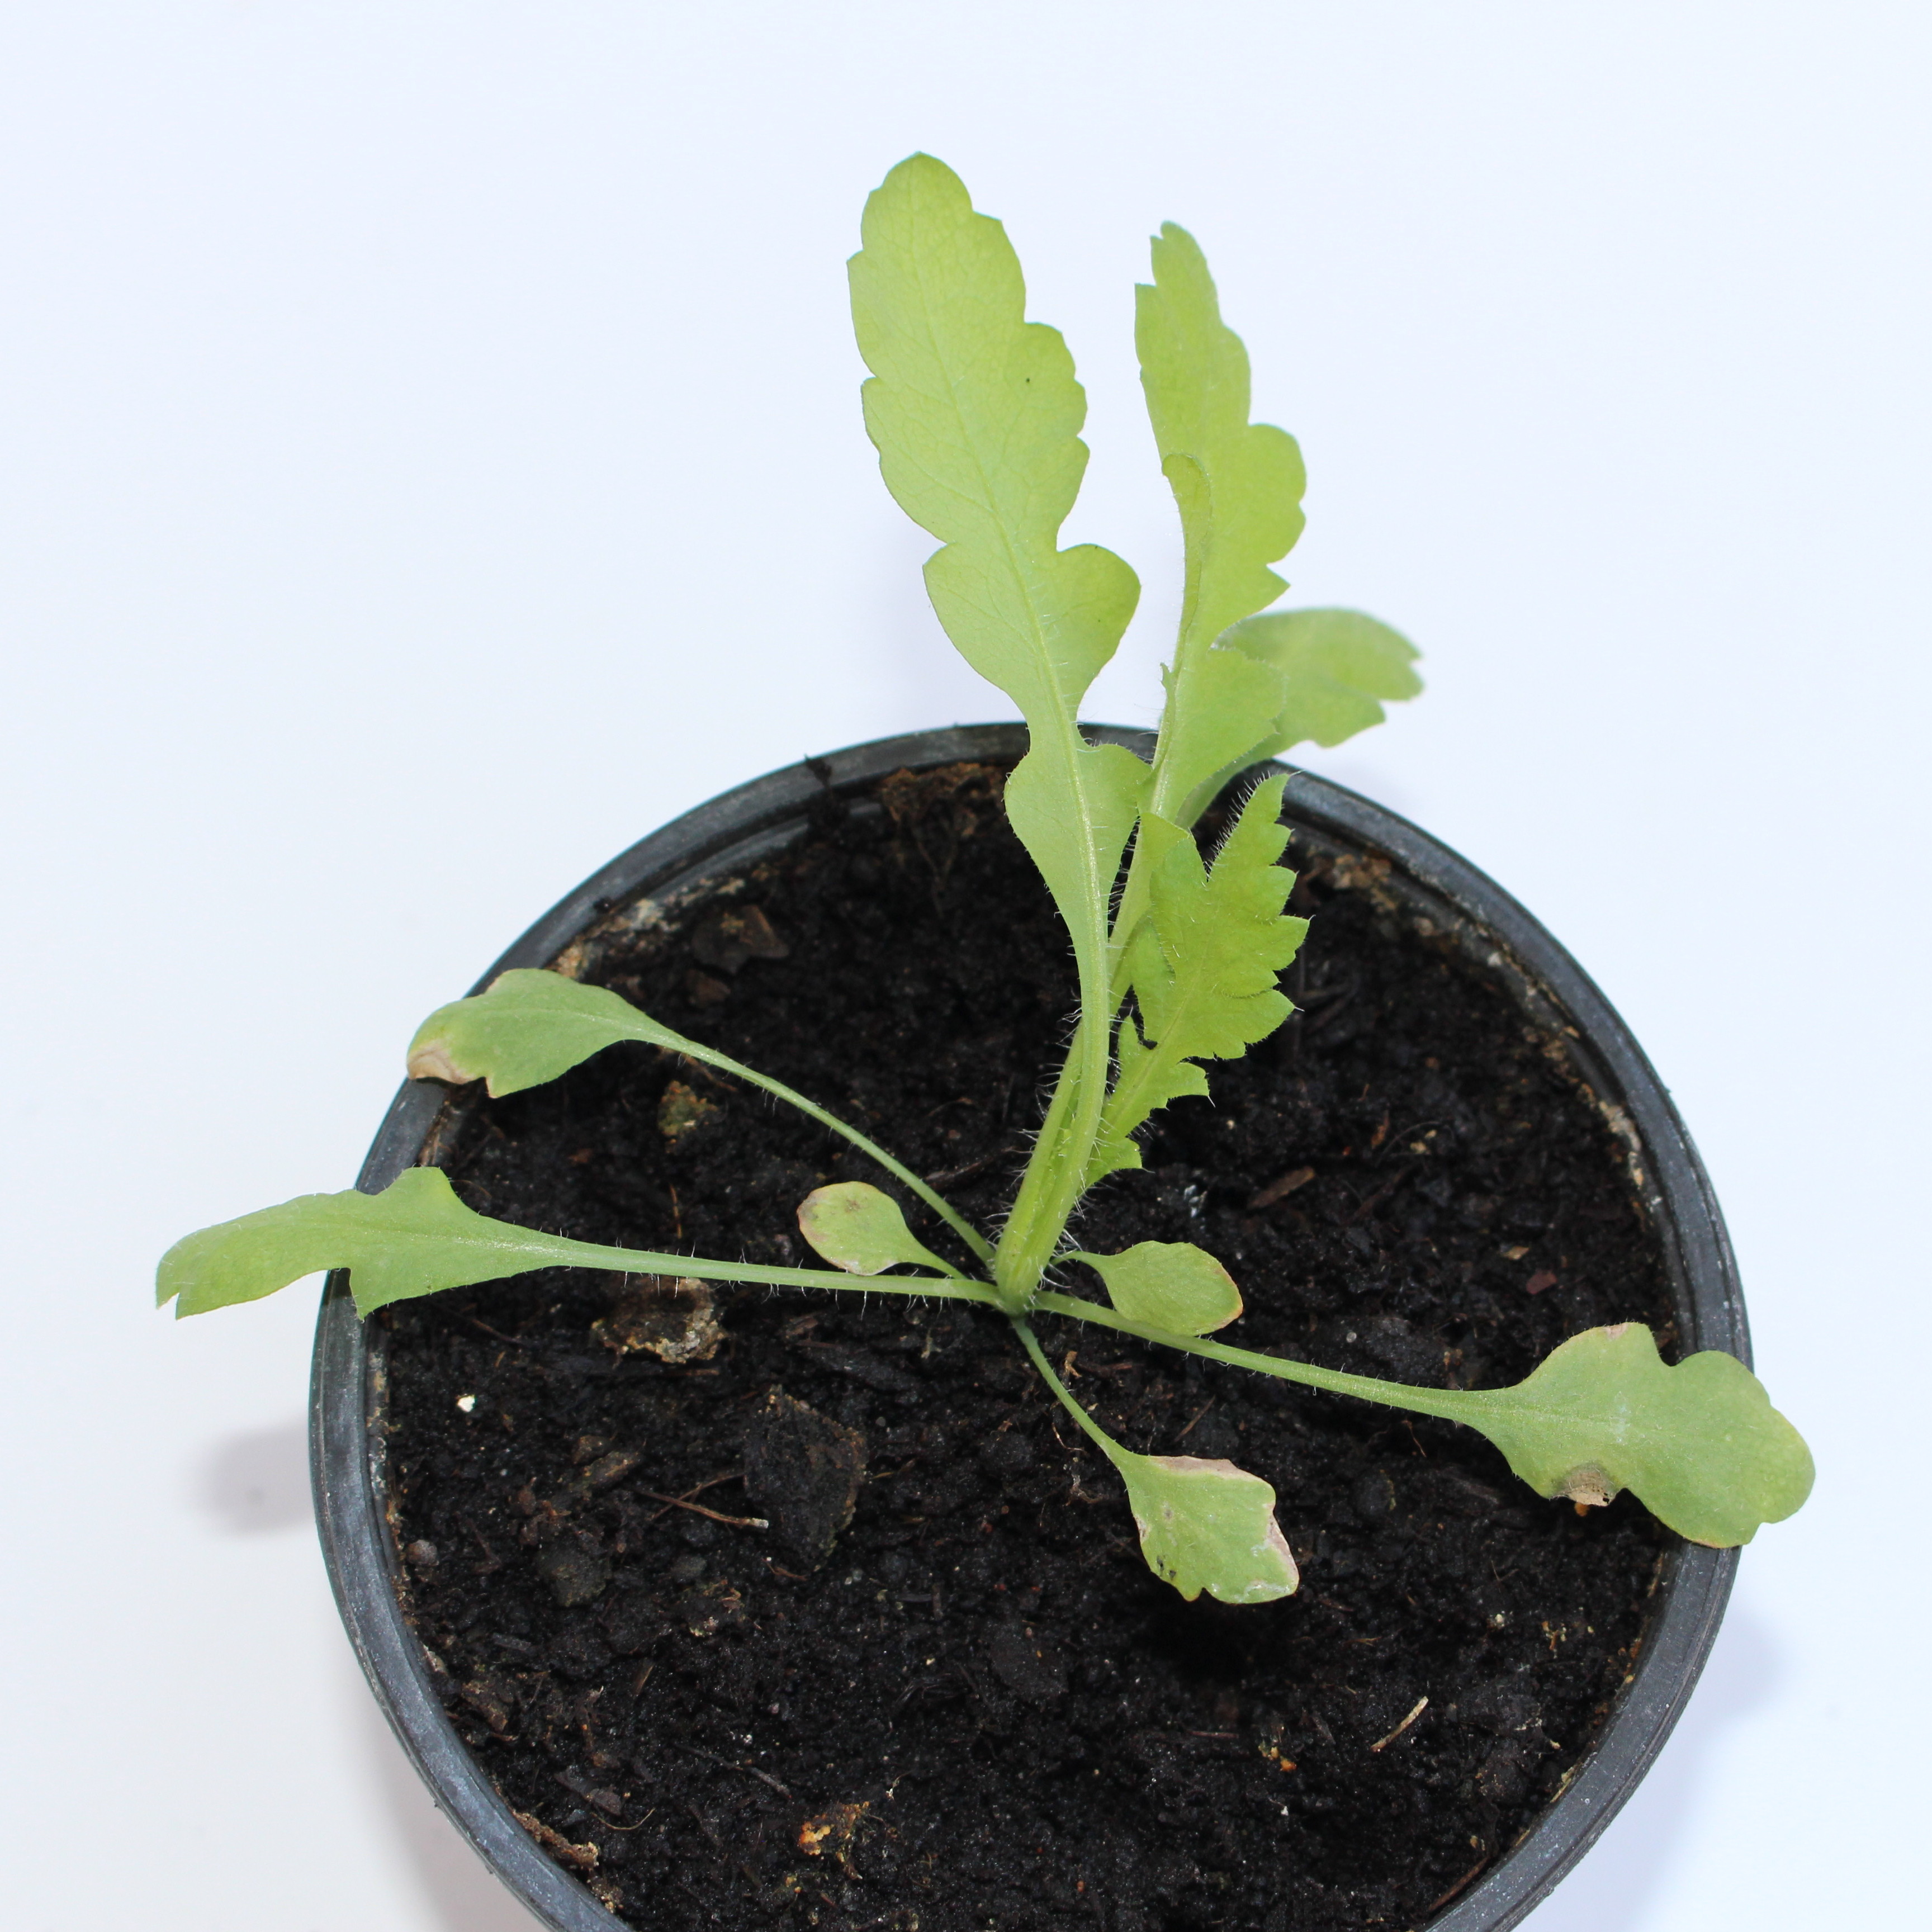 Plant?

Papaver rhoeas
